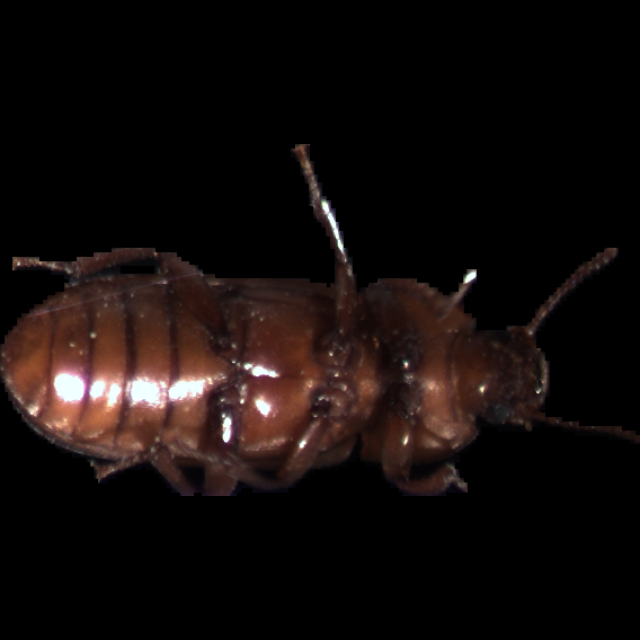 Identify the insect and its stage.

mealworm beetle
